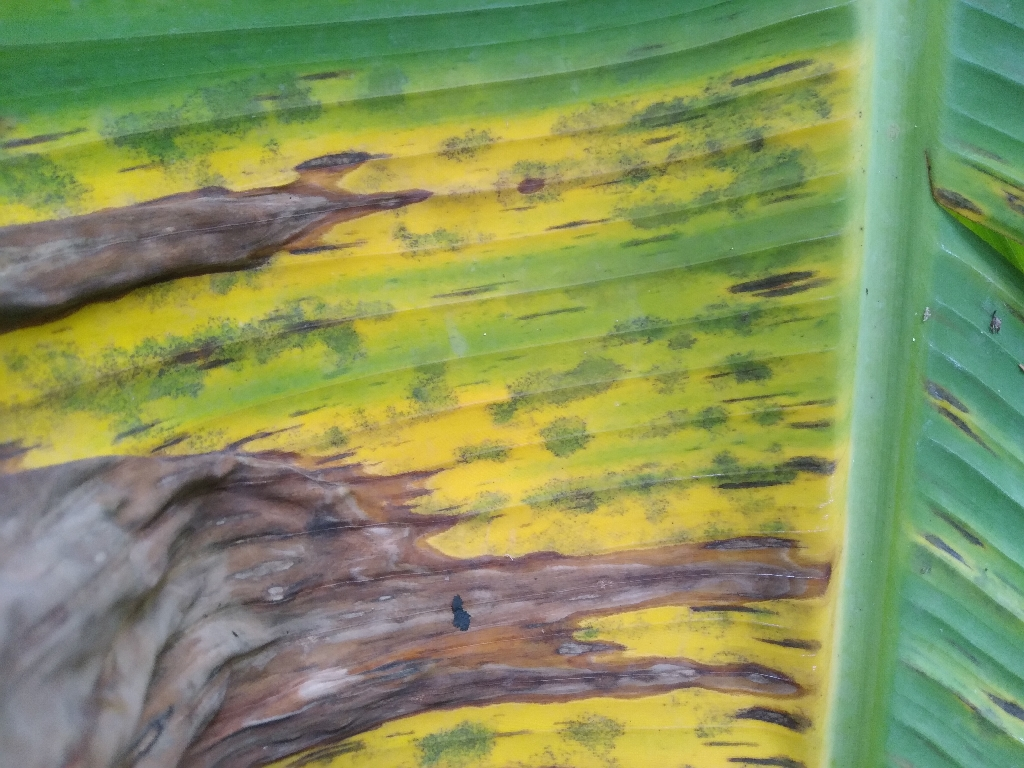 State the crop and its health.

banana, black sigatoka
